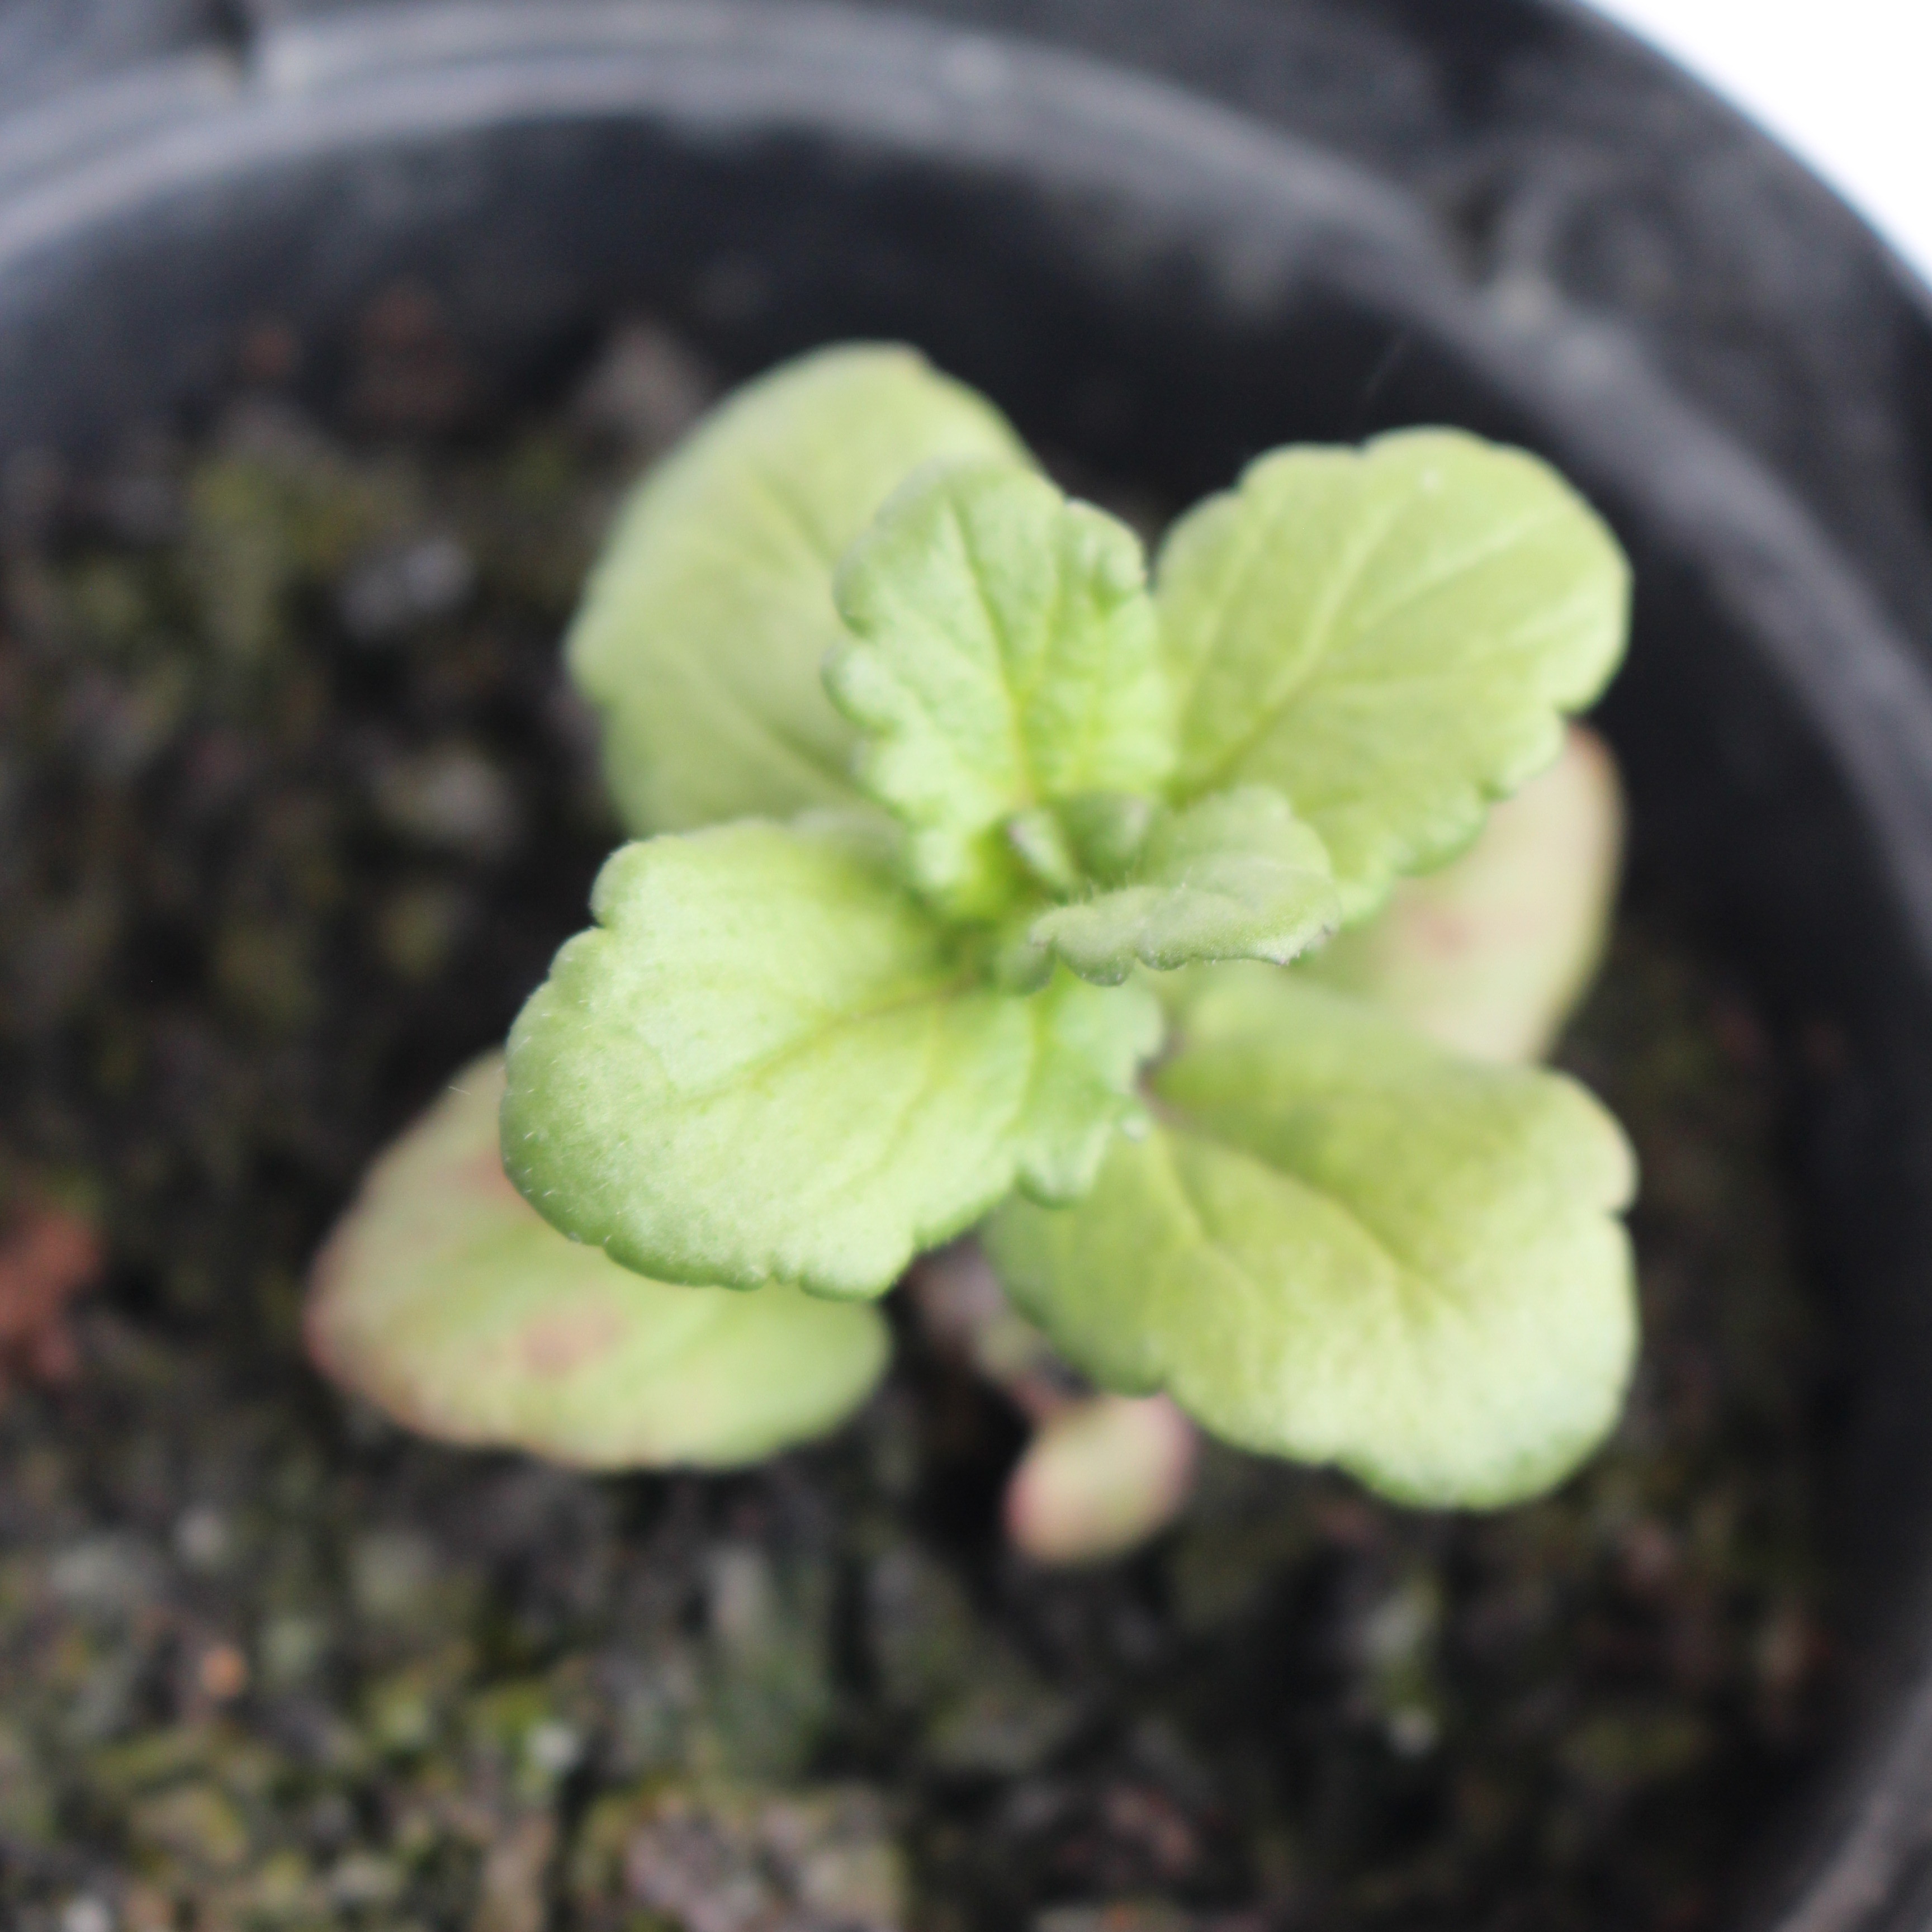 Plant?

Veronica persica
